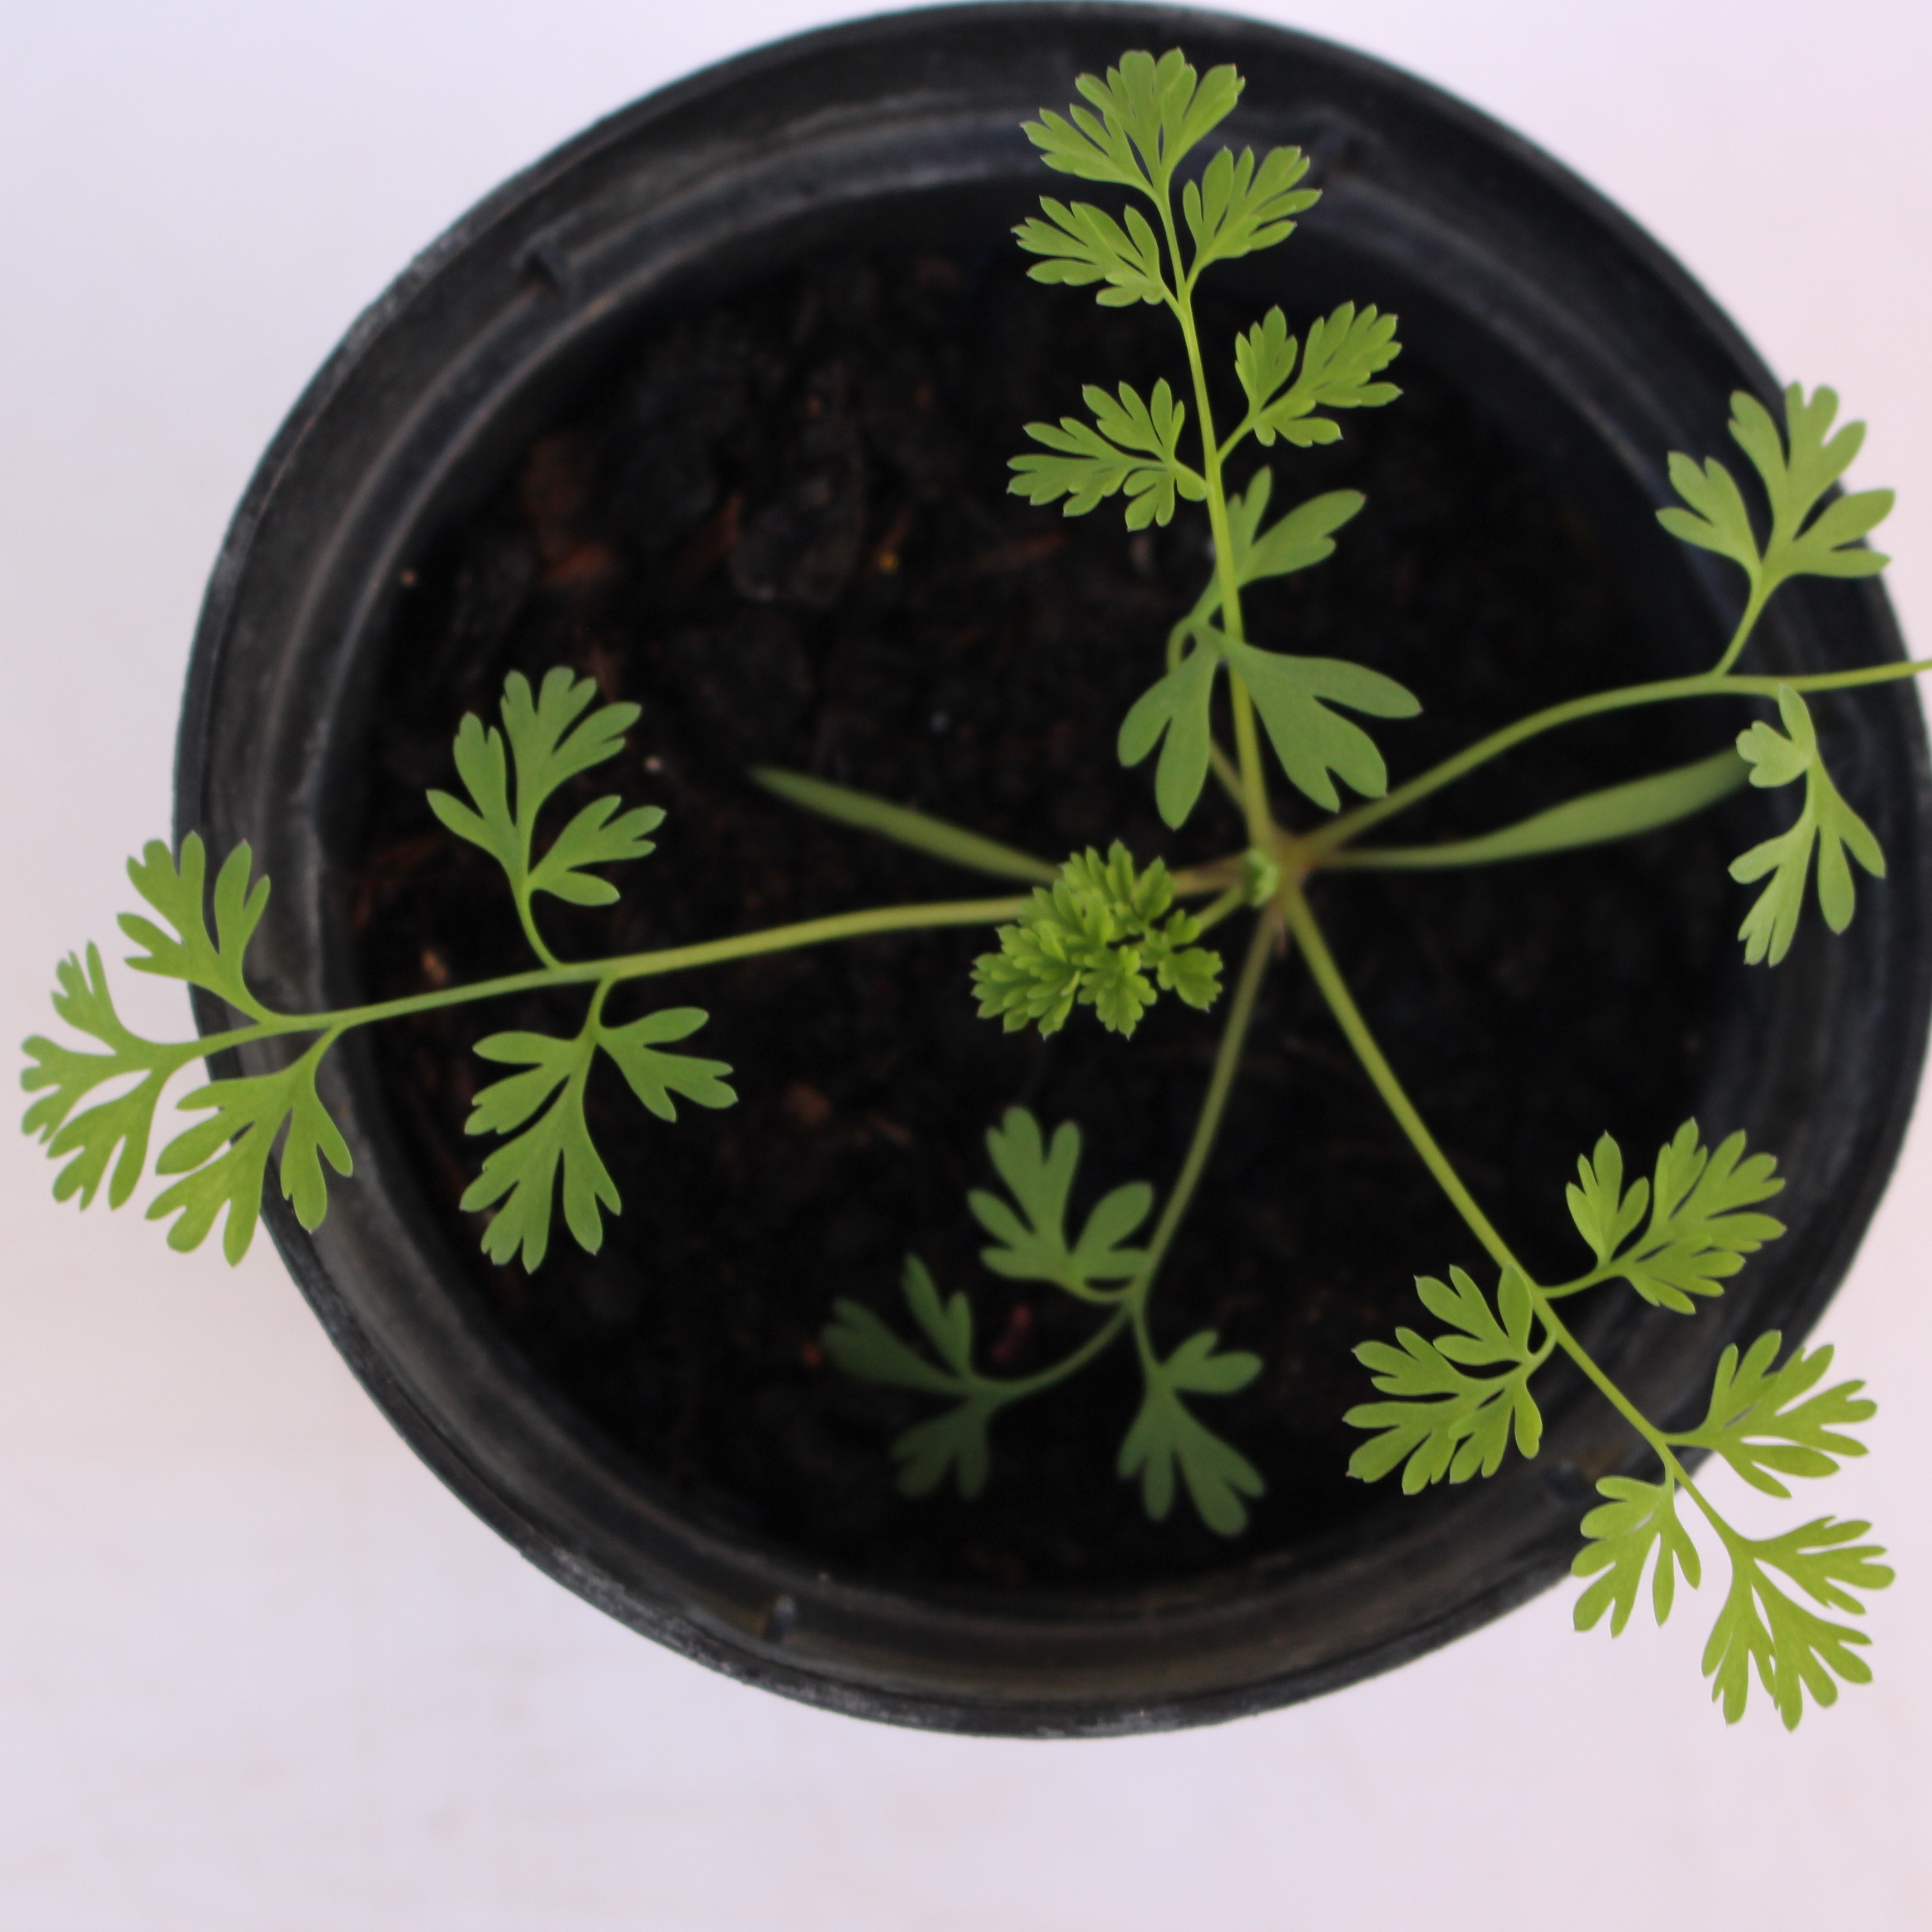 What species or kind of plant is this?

Fumaria officinalis
